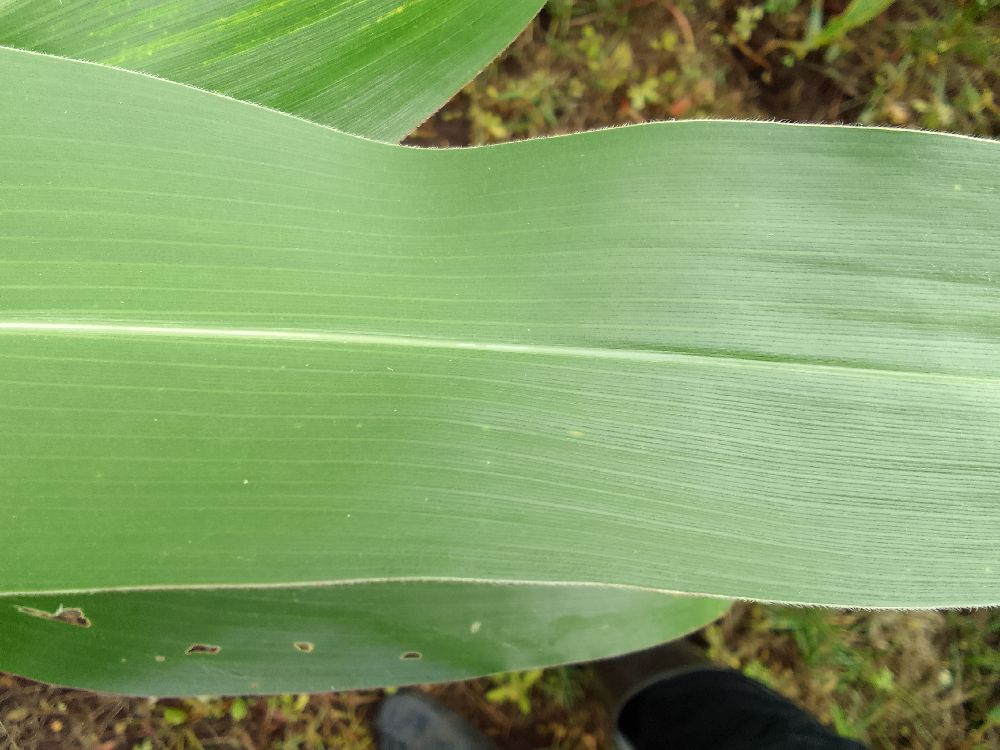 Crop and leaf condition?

maize, healthy
